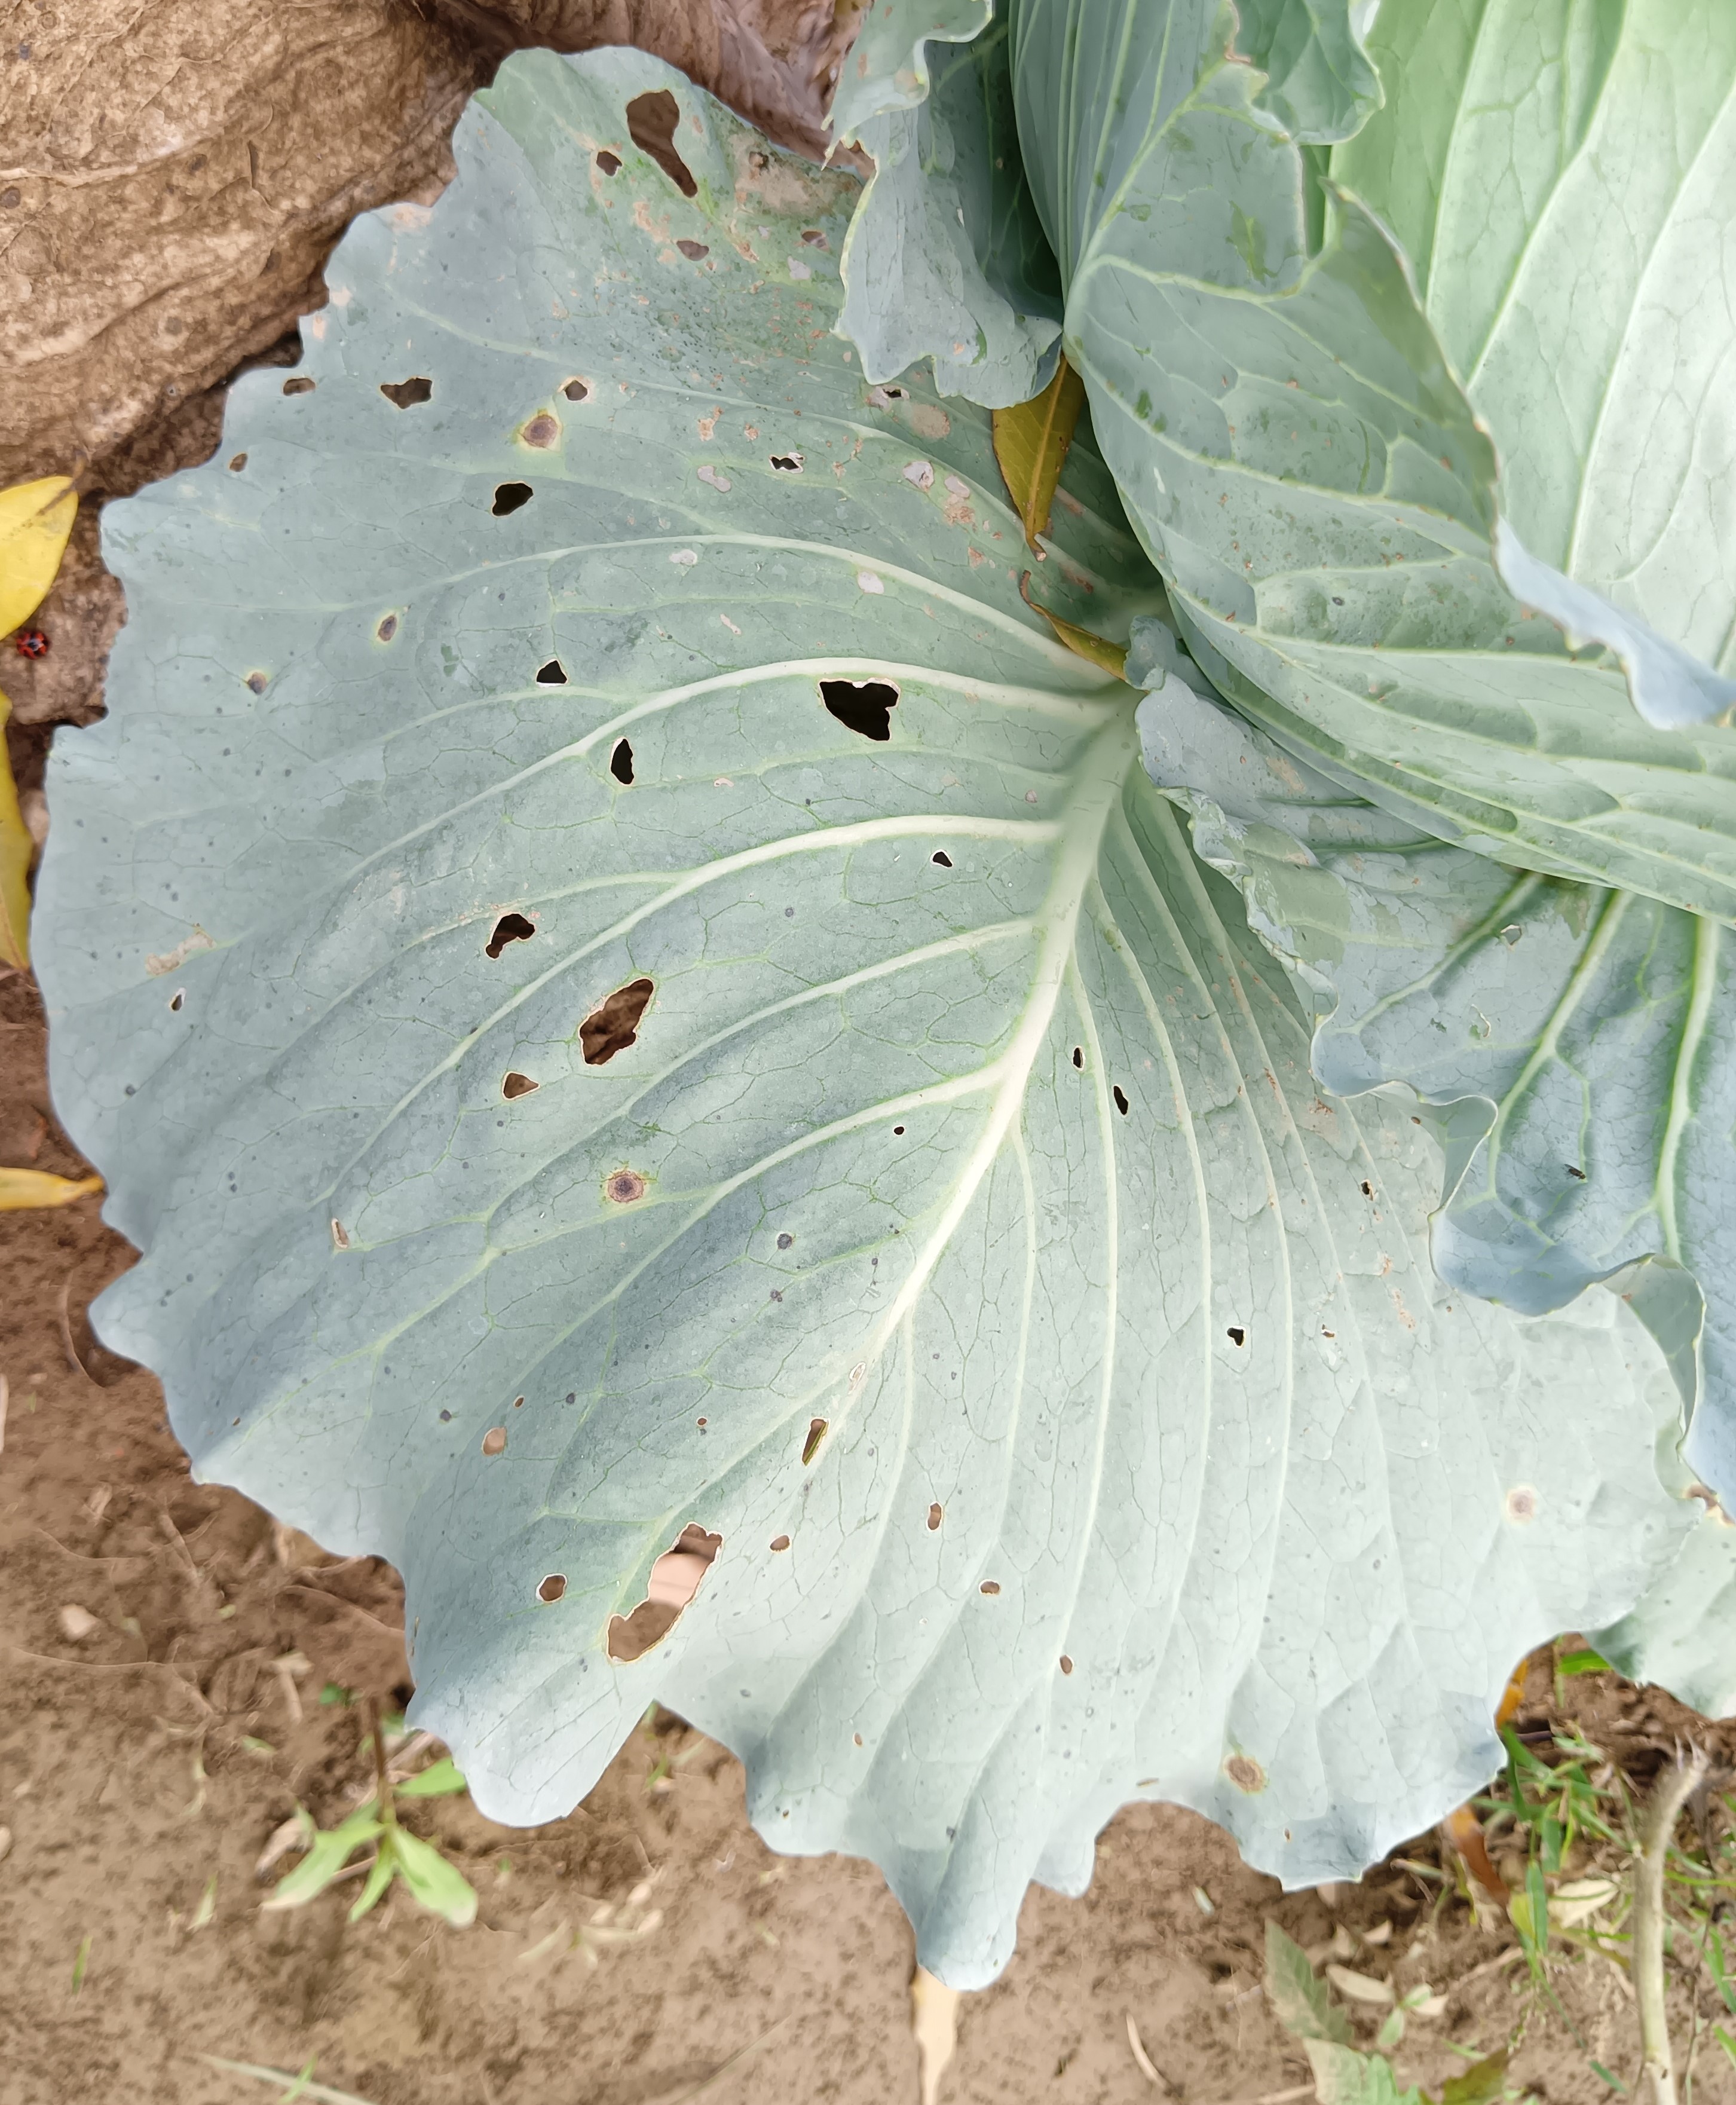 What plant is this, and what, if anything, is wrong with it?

cabbage, alternaria
